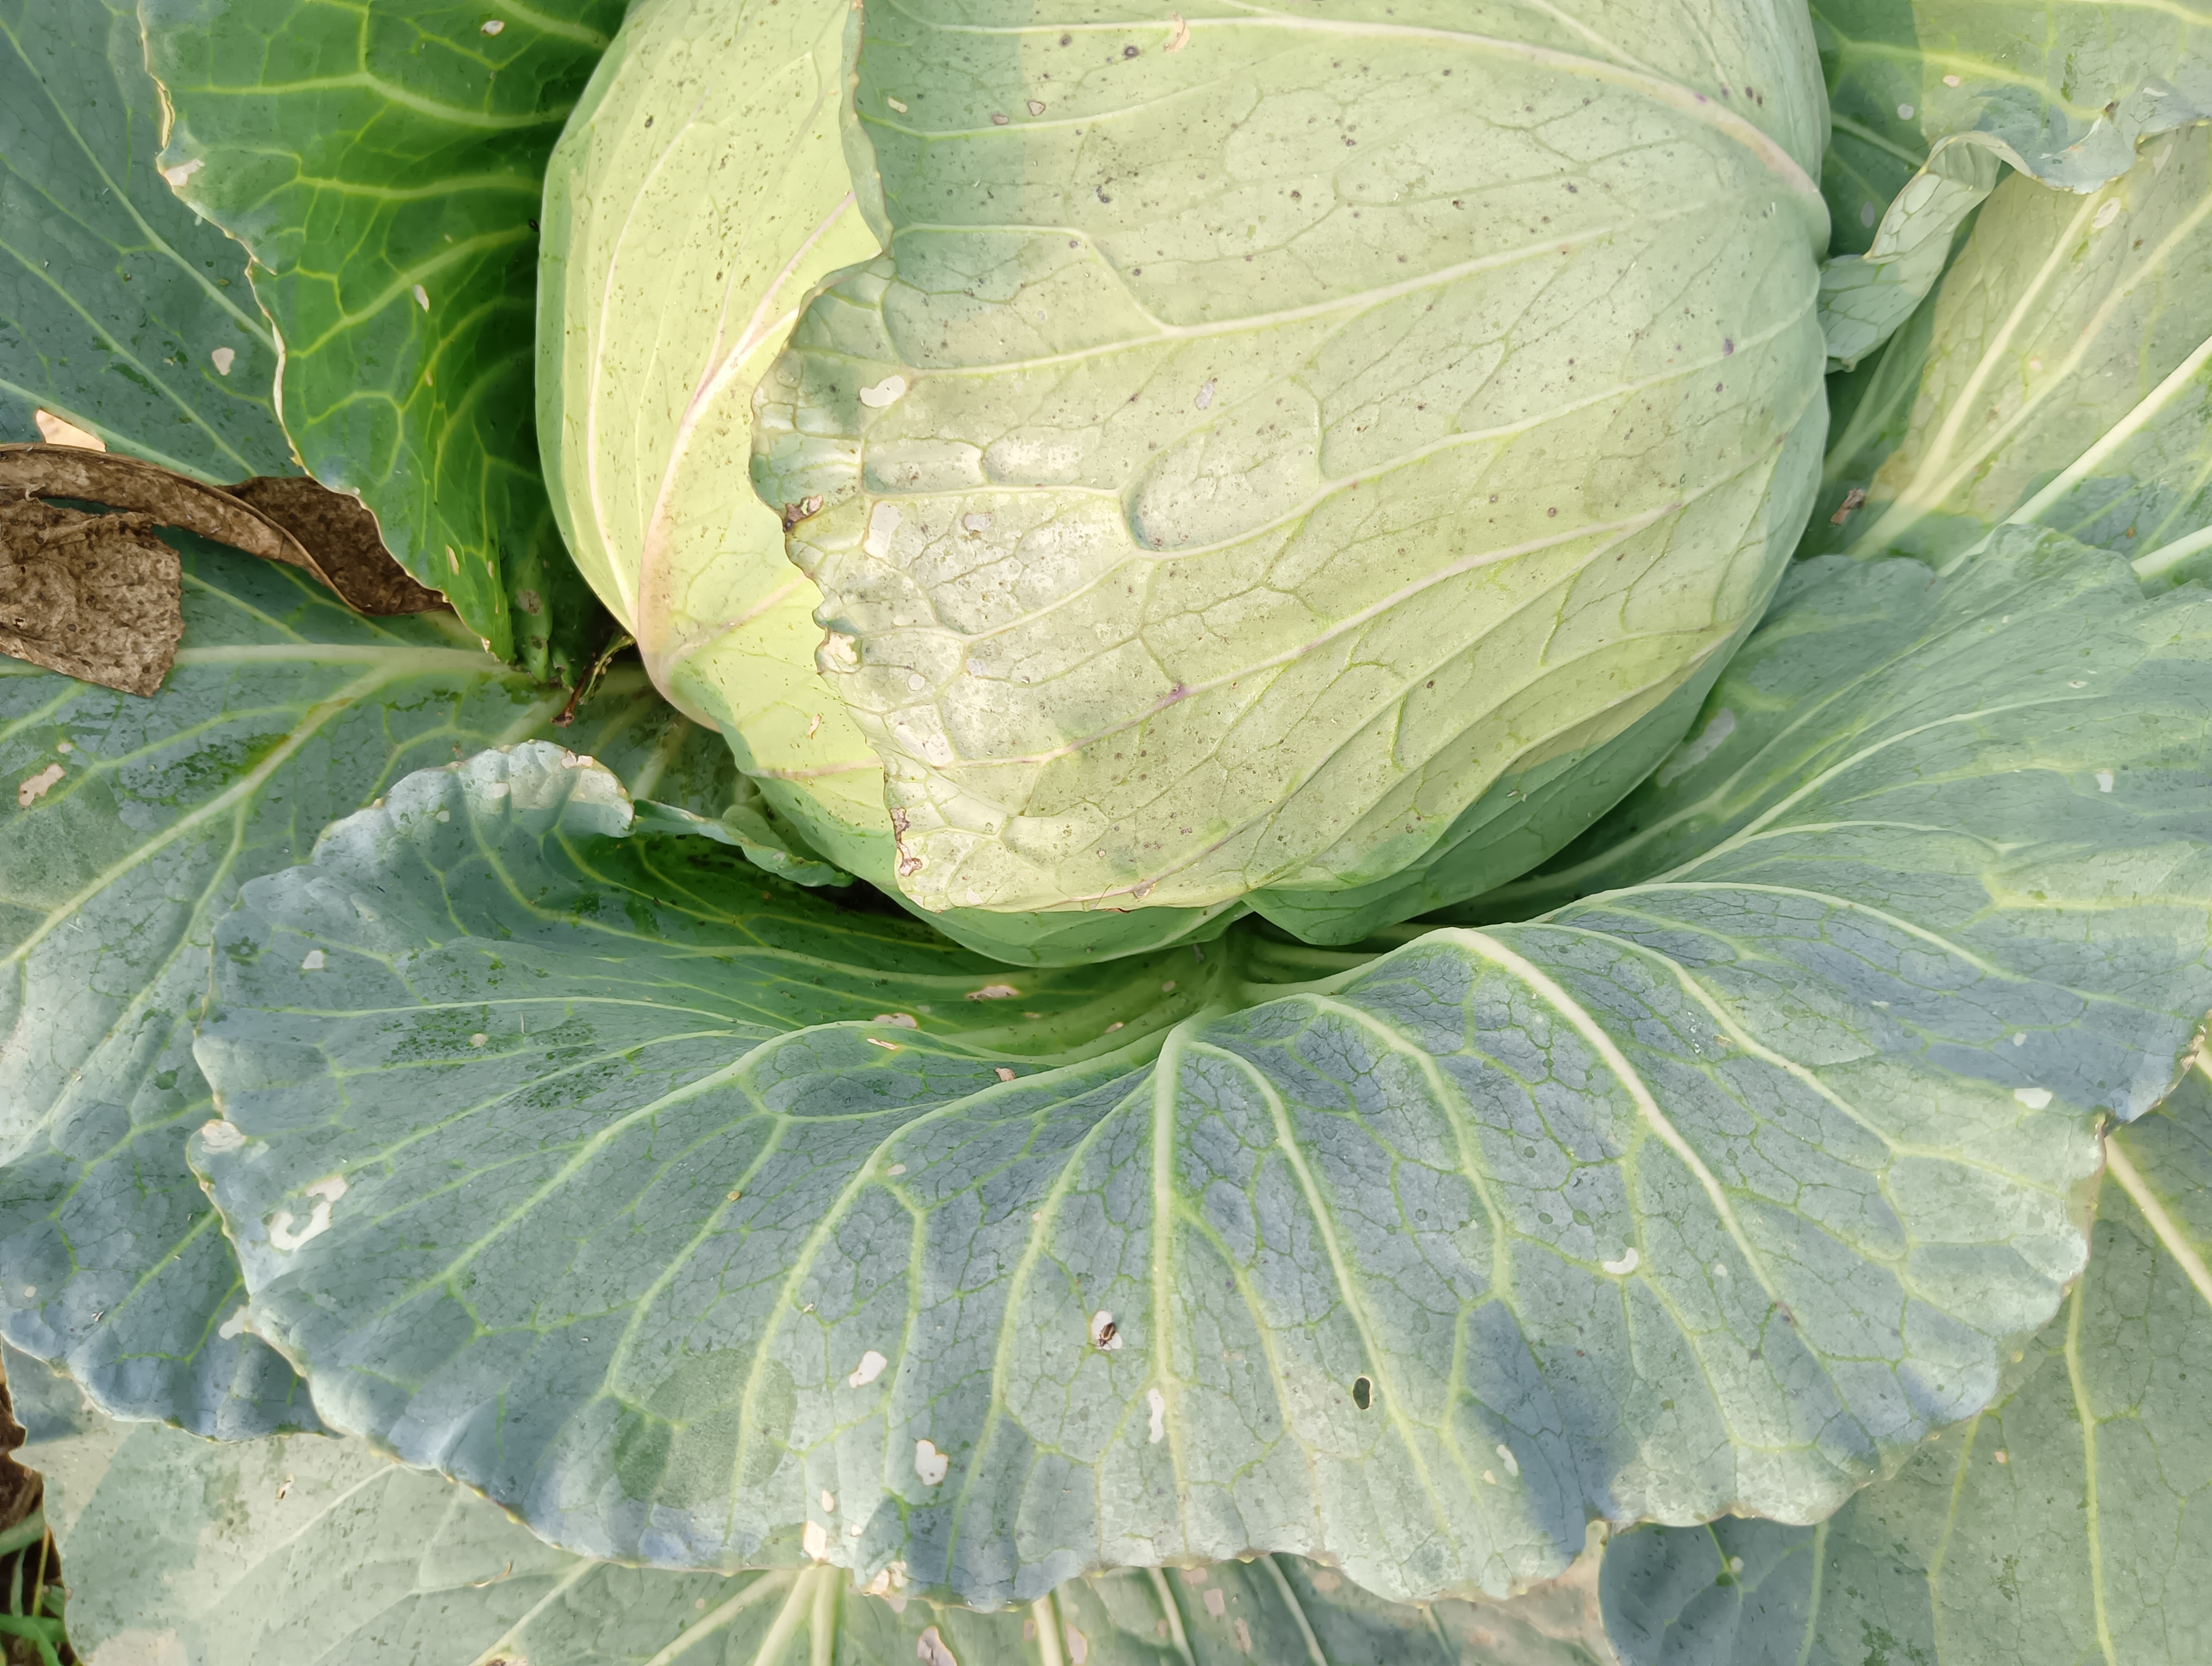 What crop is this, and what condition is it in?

cabbage, healthy
